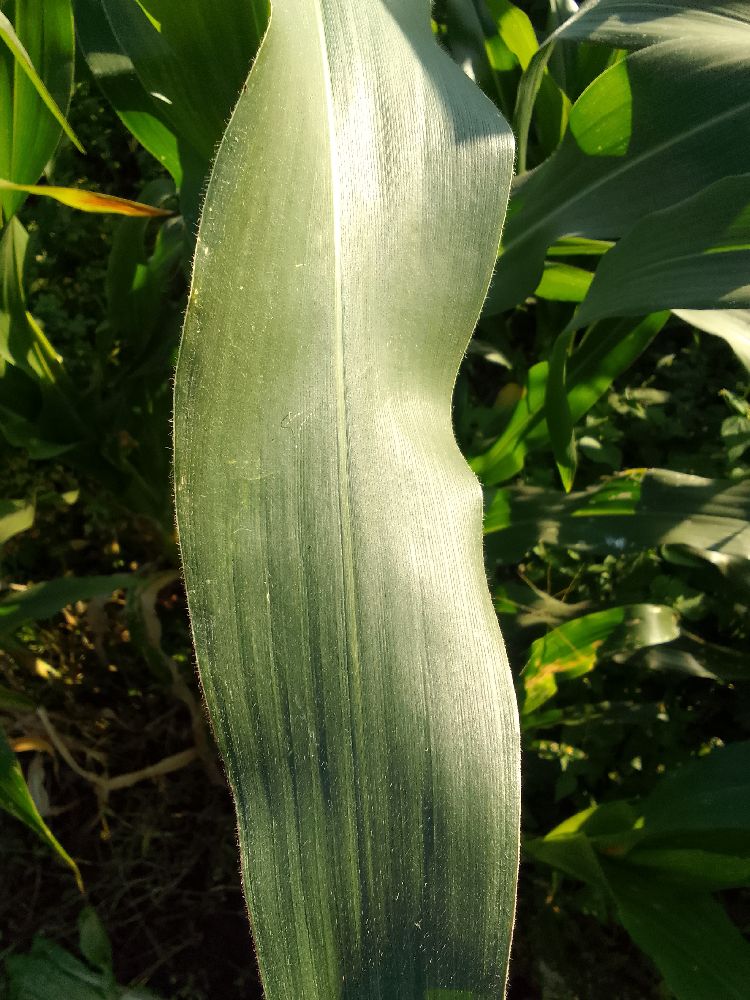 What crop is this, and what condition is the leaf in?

maize, healthy
